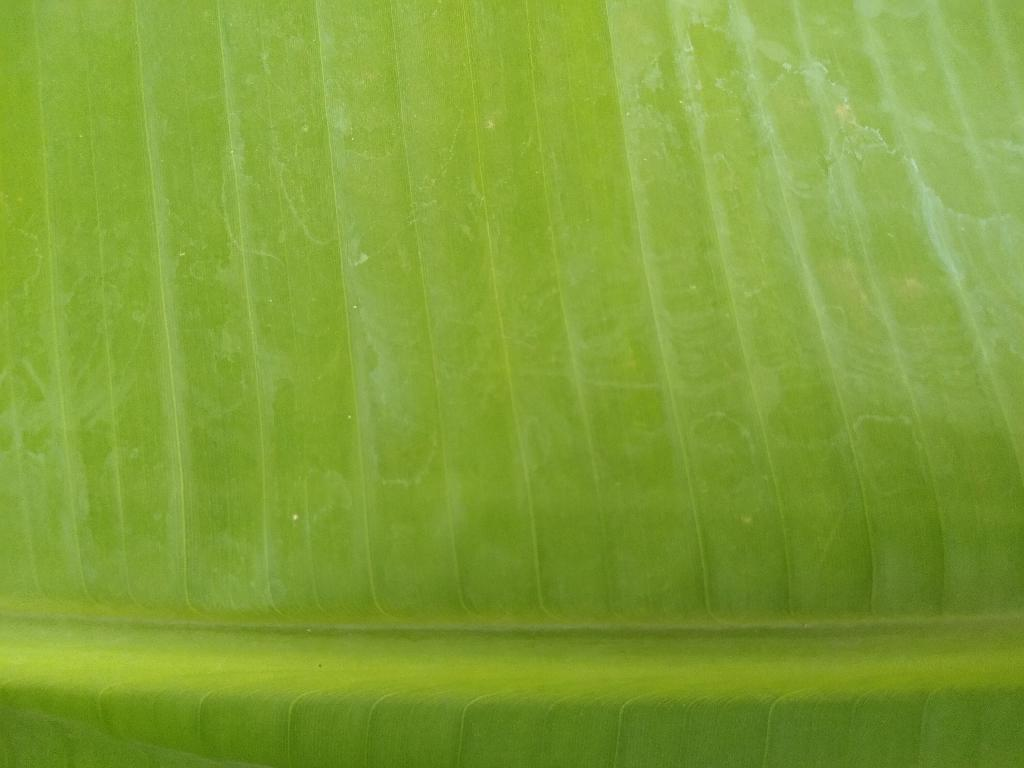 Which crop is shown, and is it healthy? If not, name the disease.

banana, healthy
